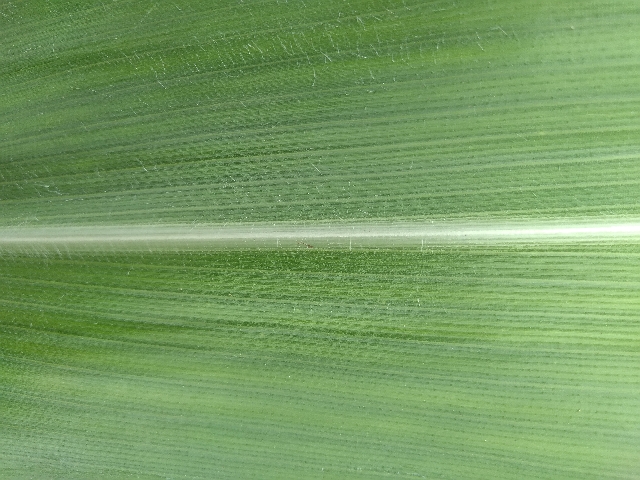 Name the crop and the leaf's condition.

maize, healthy
